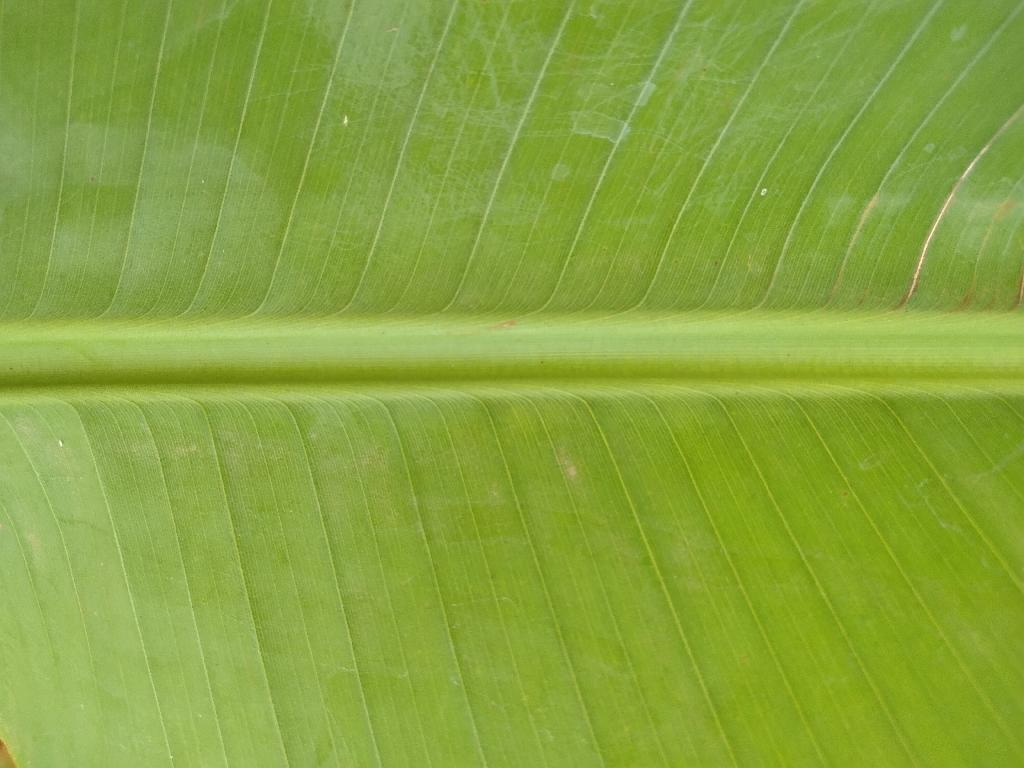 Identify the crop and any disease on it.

banana, healthy
